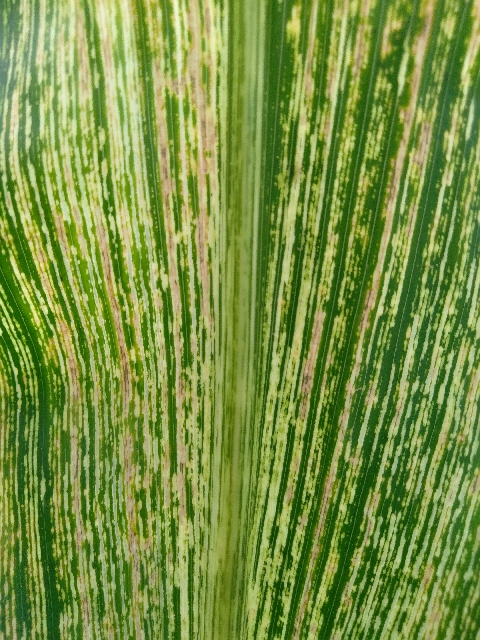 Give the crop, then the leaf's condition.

maize, maize streak virus
